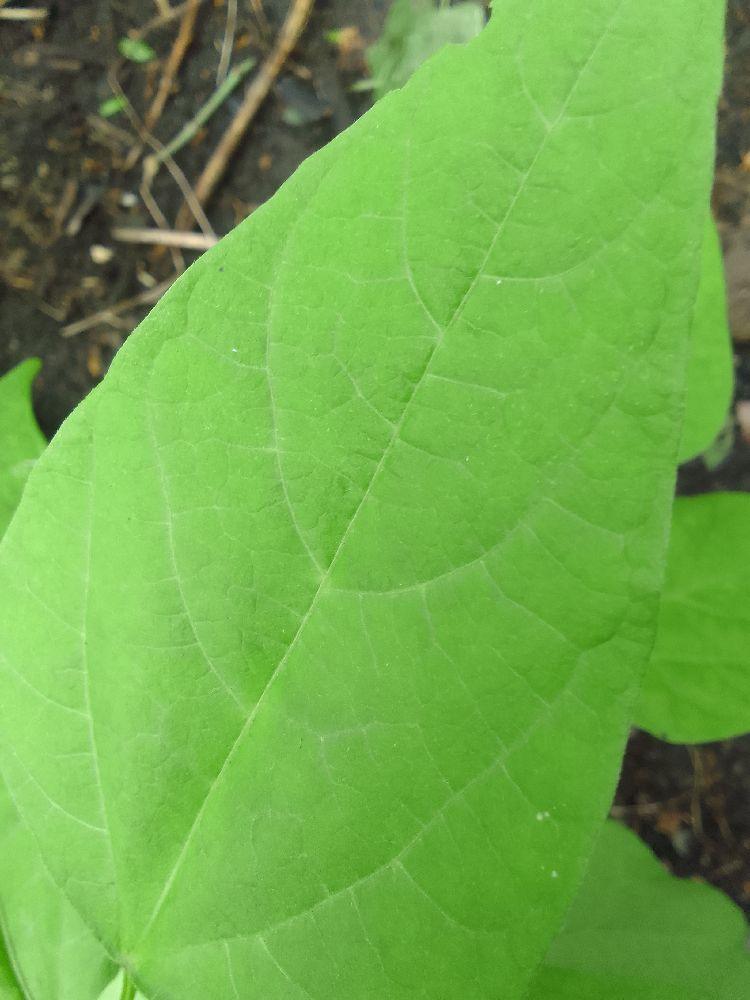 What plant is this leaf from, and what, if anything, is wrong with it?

common bean, healthy
